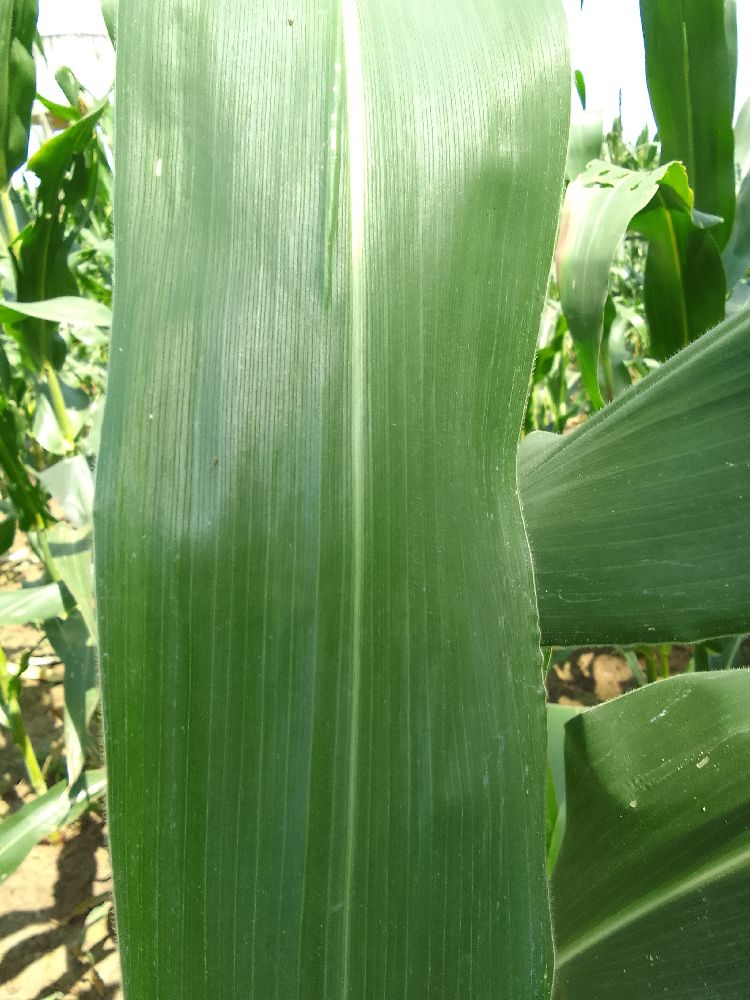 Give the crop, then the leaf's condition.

maize, healthy
